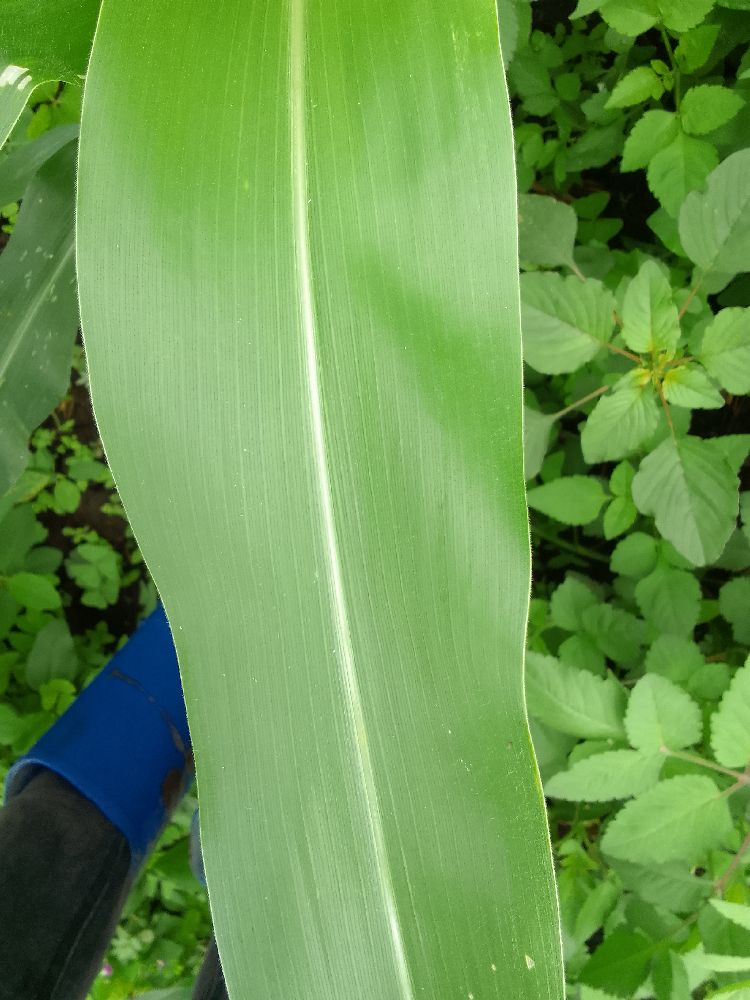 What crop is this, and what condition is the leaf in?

maize, healthy
